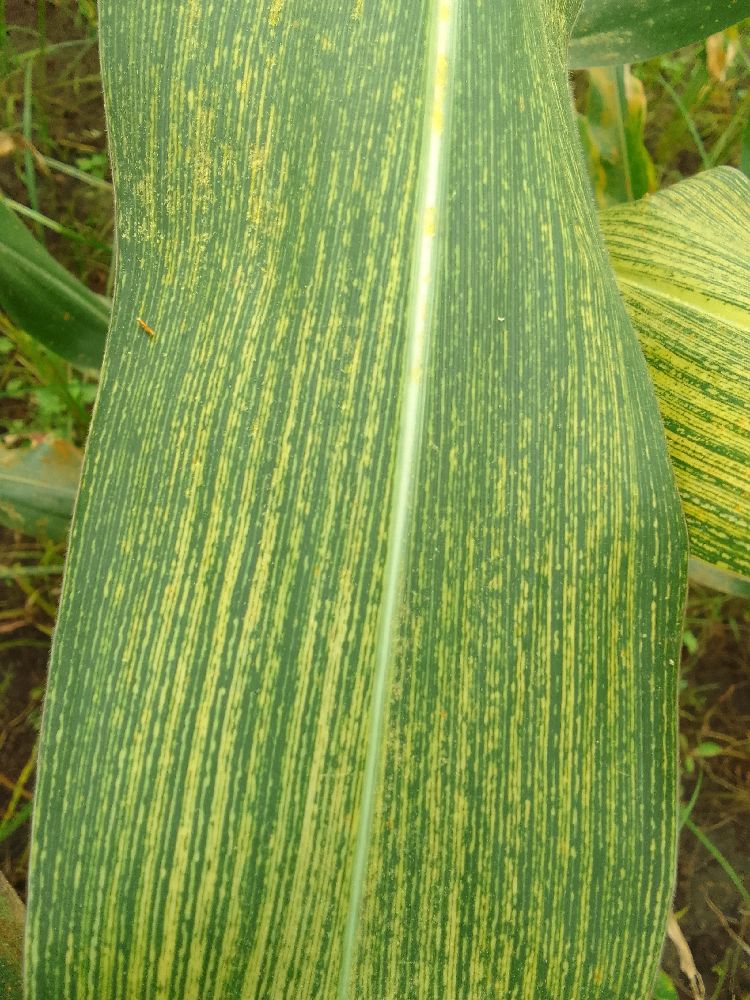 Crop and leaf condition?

maize, maize streak virus
